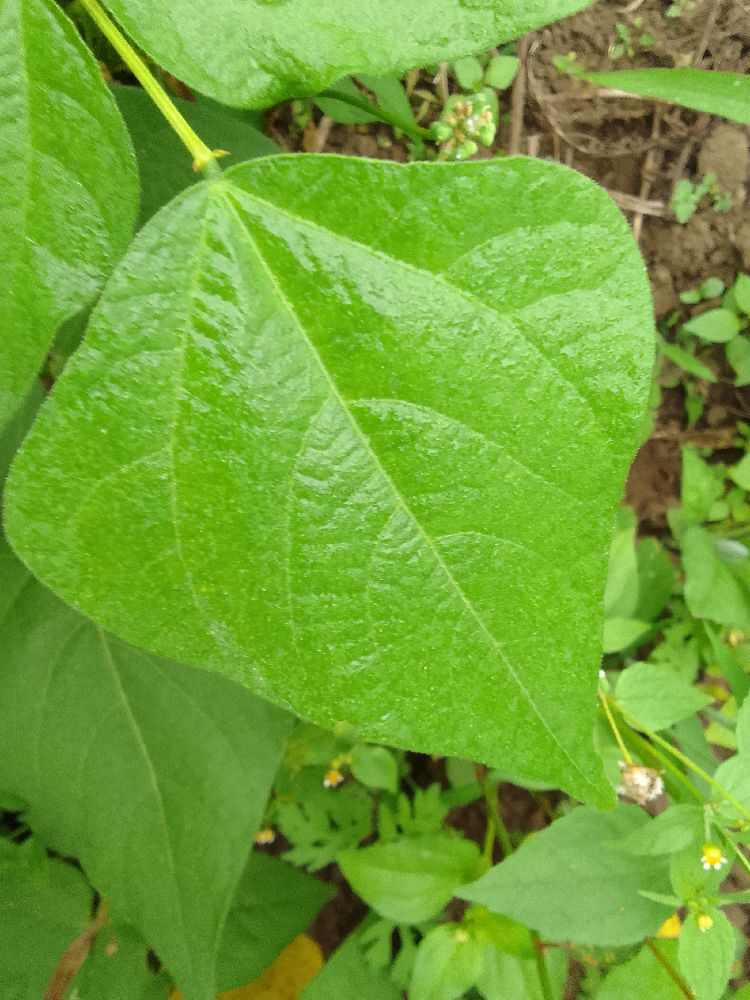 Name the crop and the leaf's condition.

common bean, healthy
